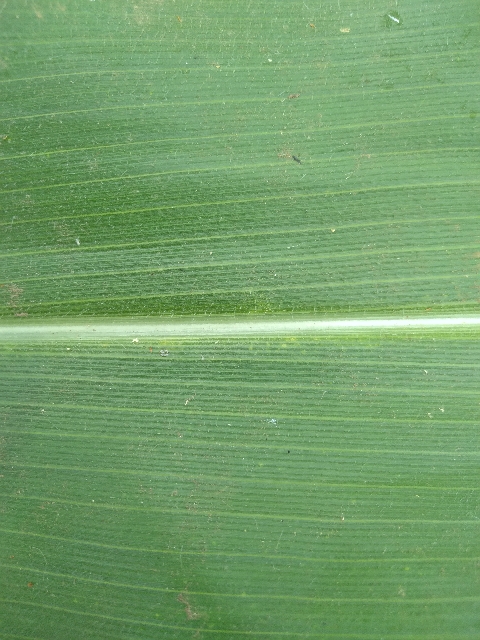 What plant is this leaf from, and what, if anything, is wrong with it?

maize, healthy
